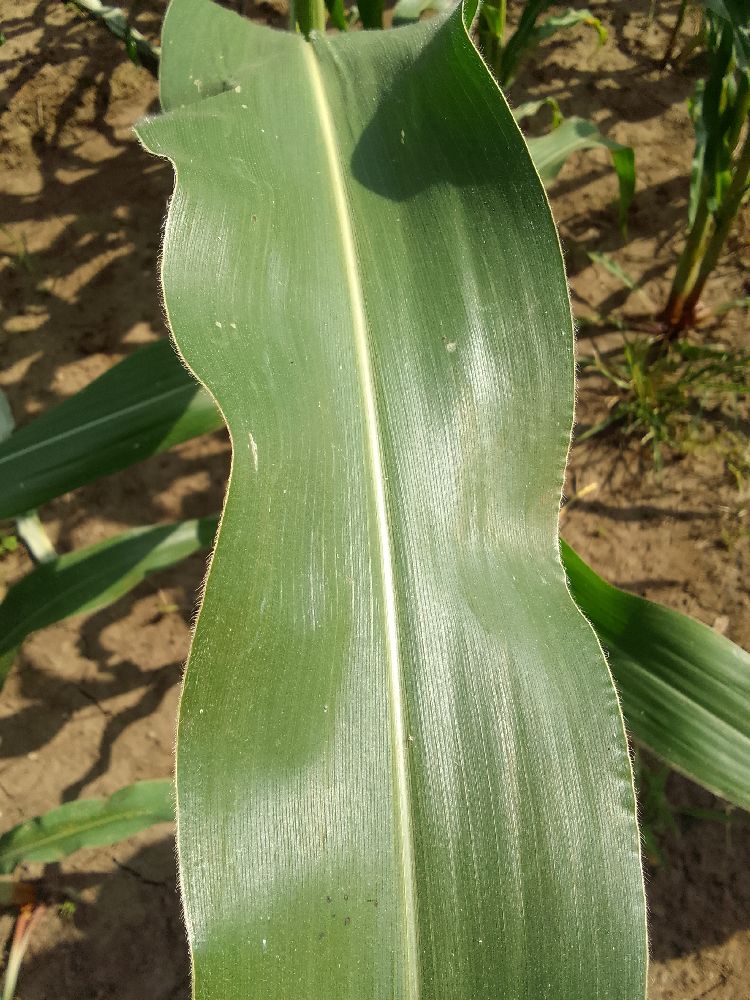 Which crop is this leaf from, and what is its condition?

maize, healthy
